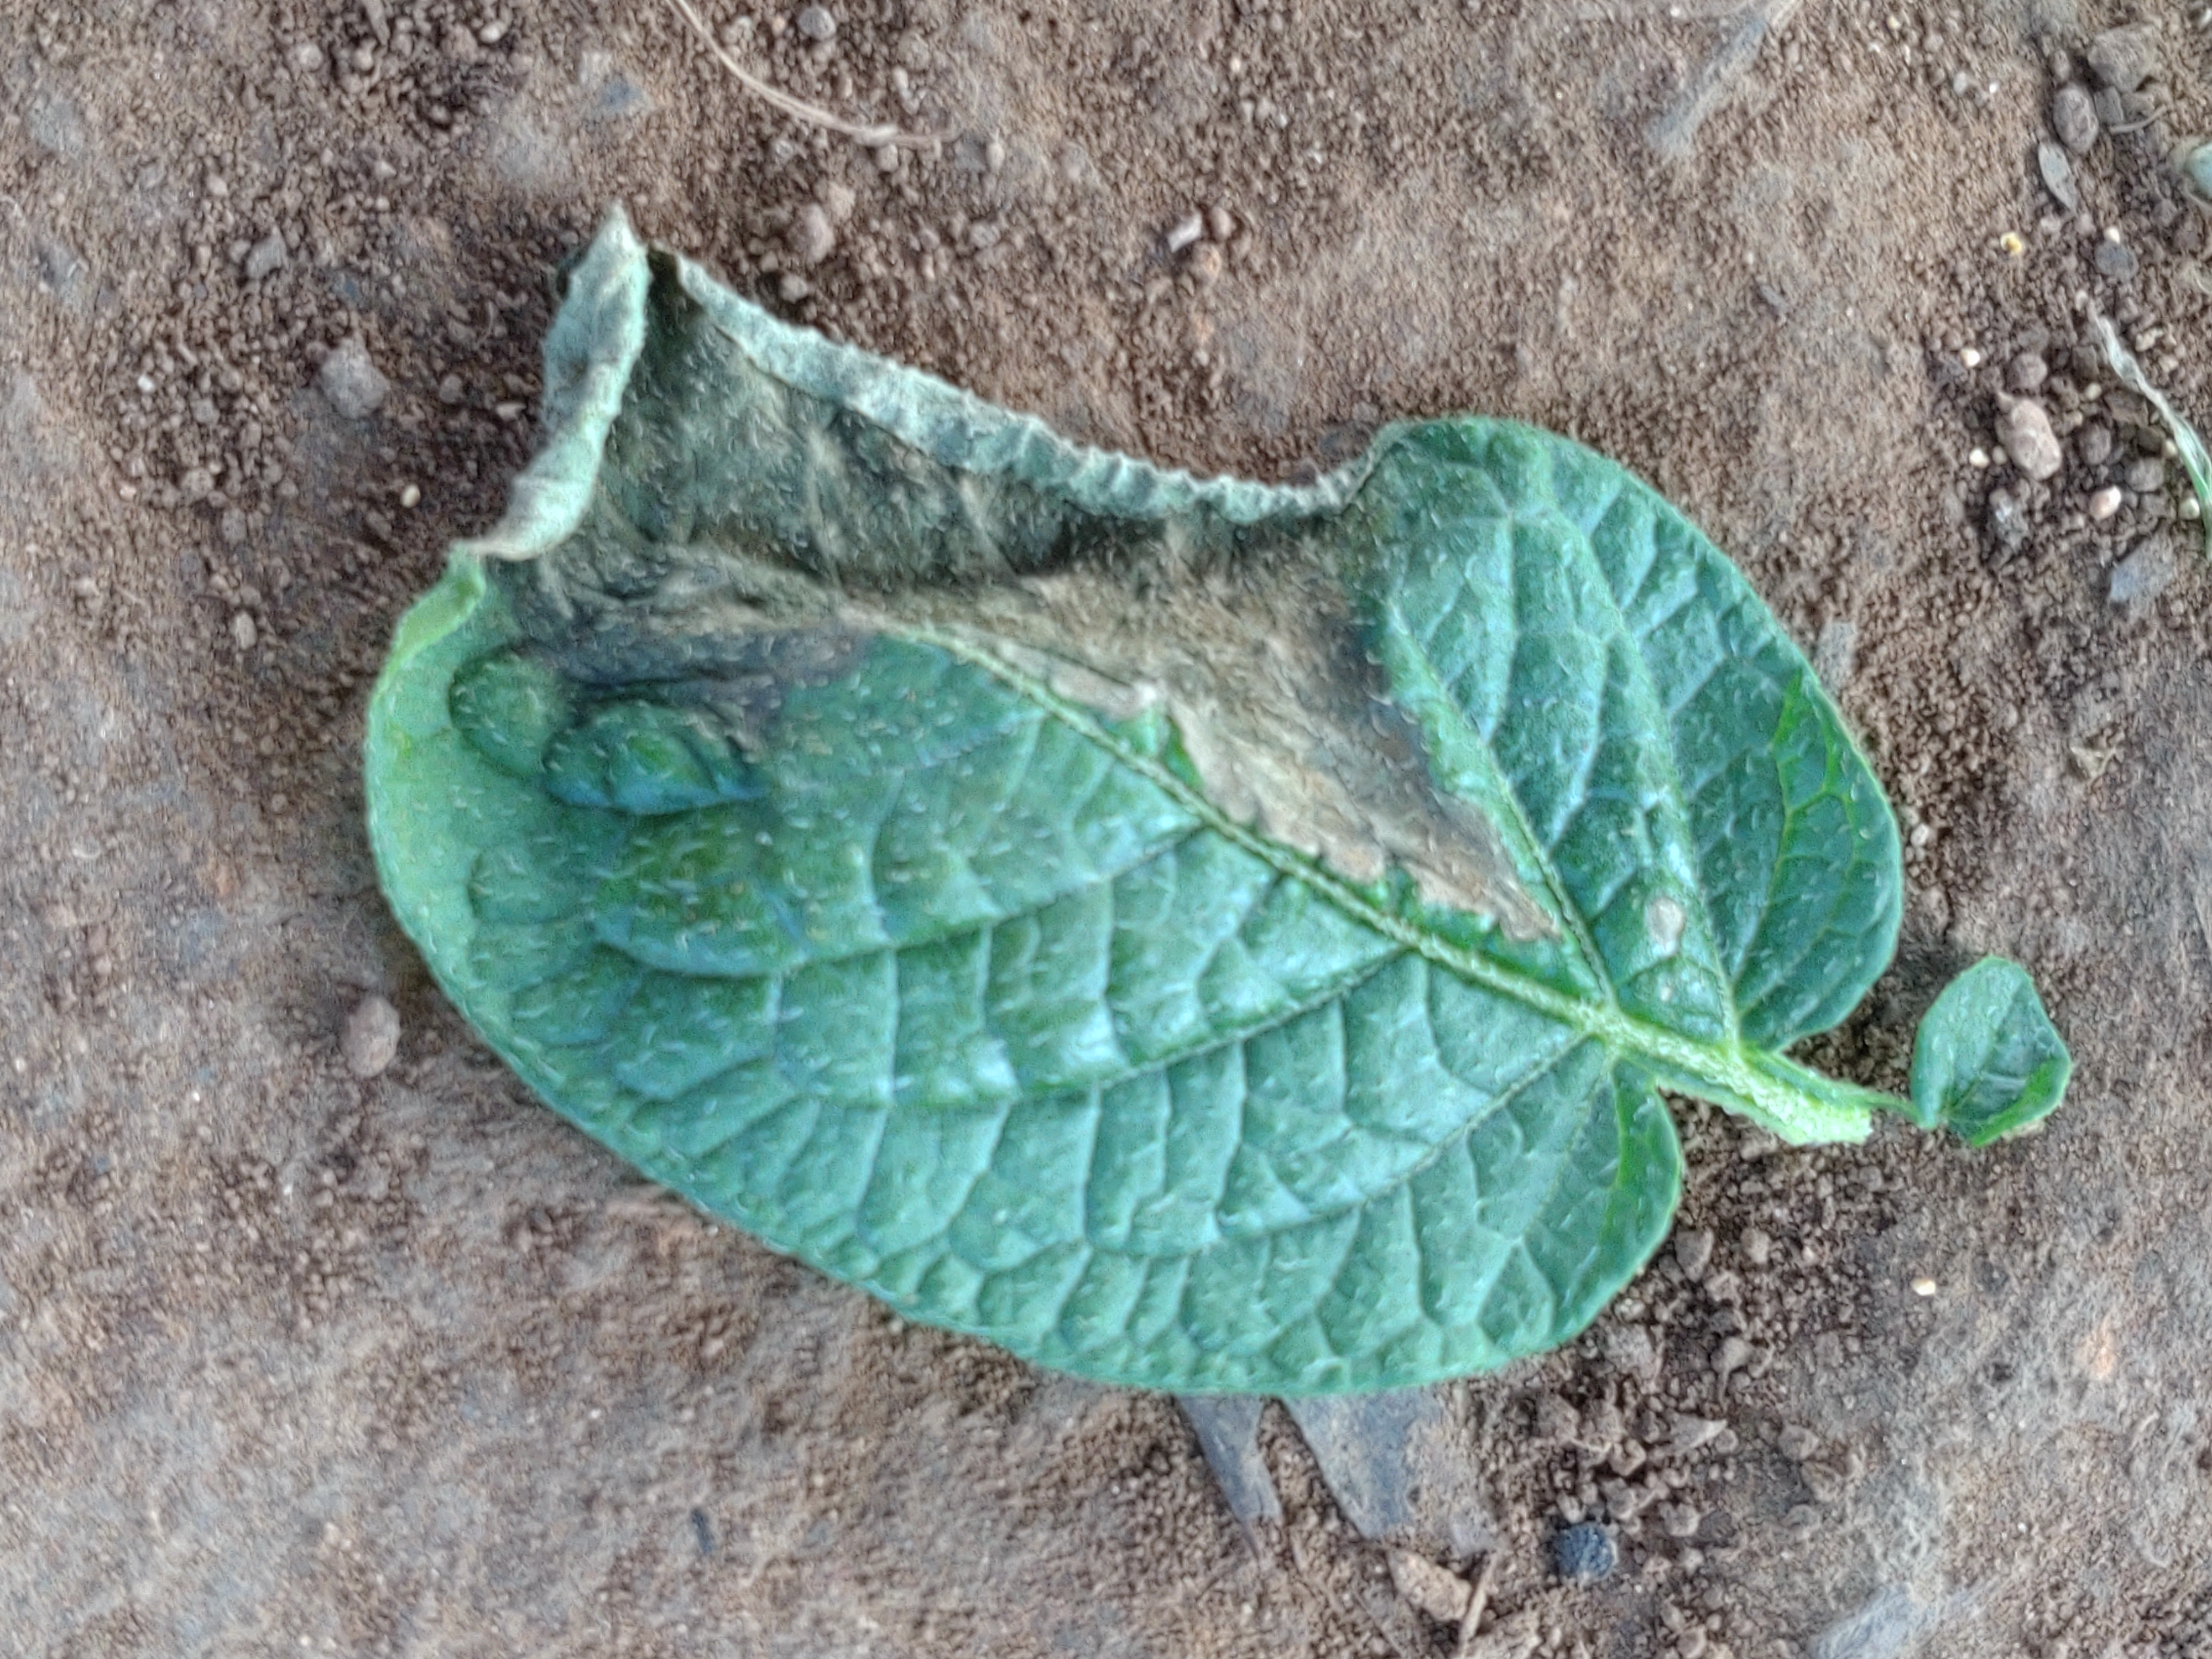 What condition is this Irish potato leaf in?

early blight
